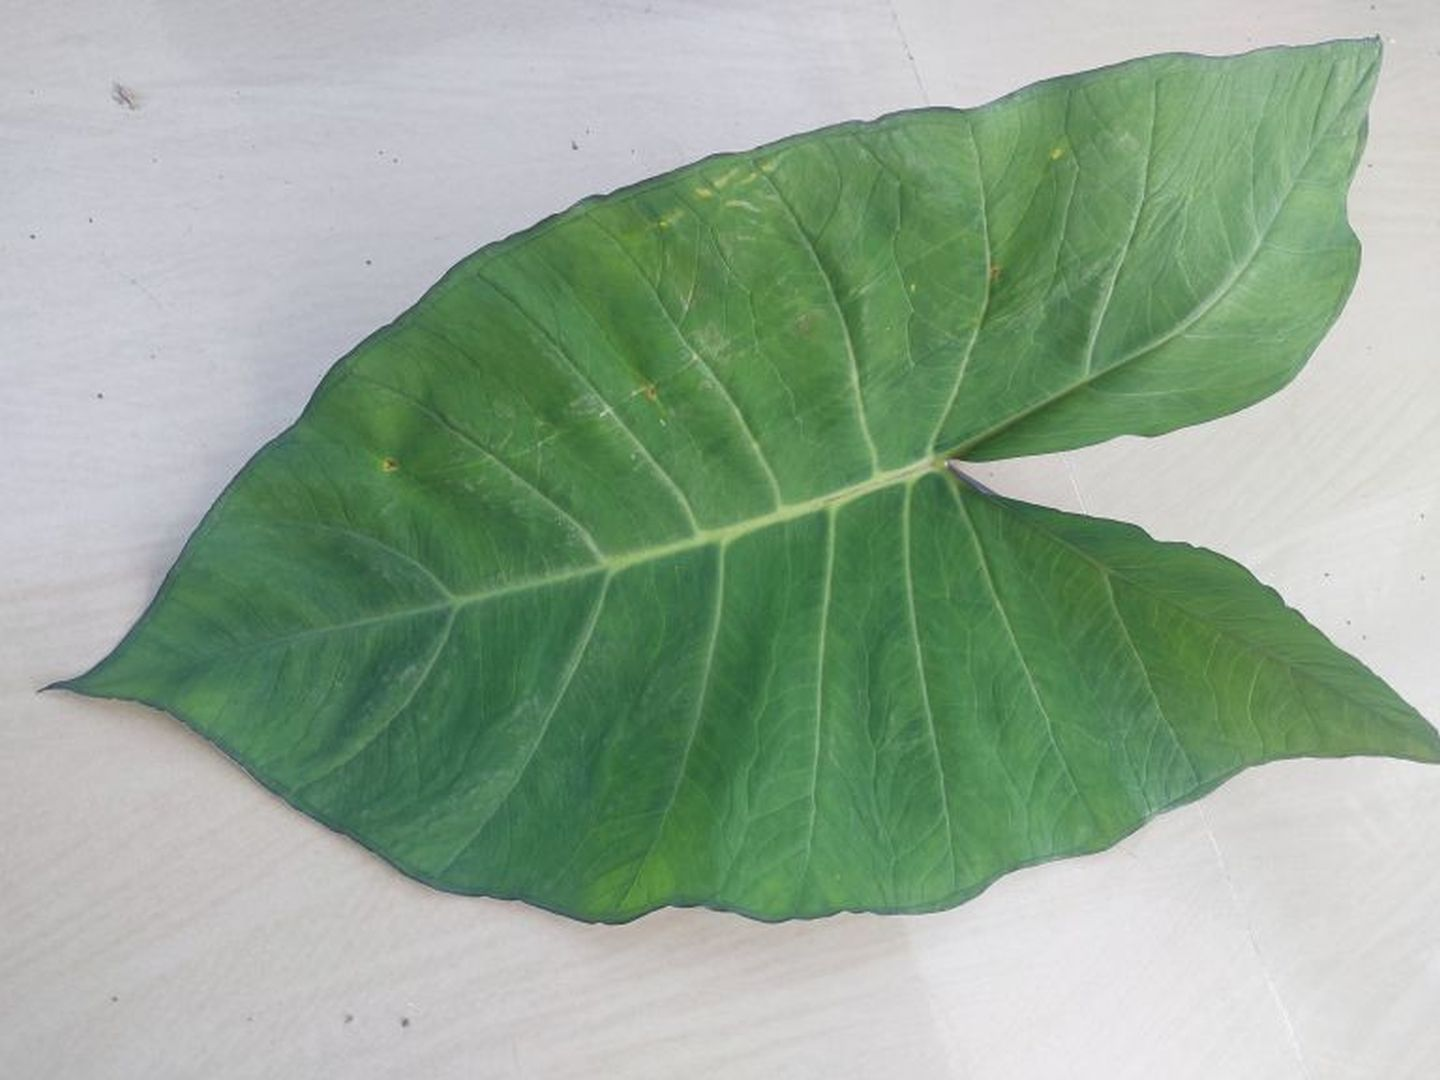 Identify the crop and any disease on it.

taro, healthy
